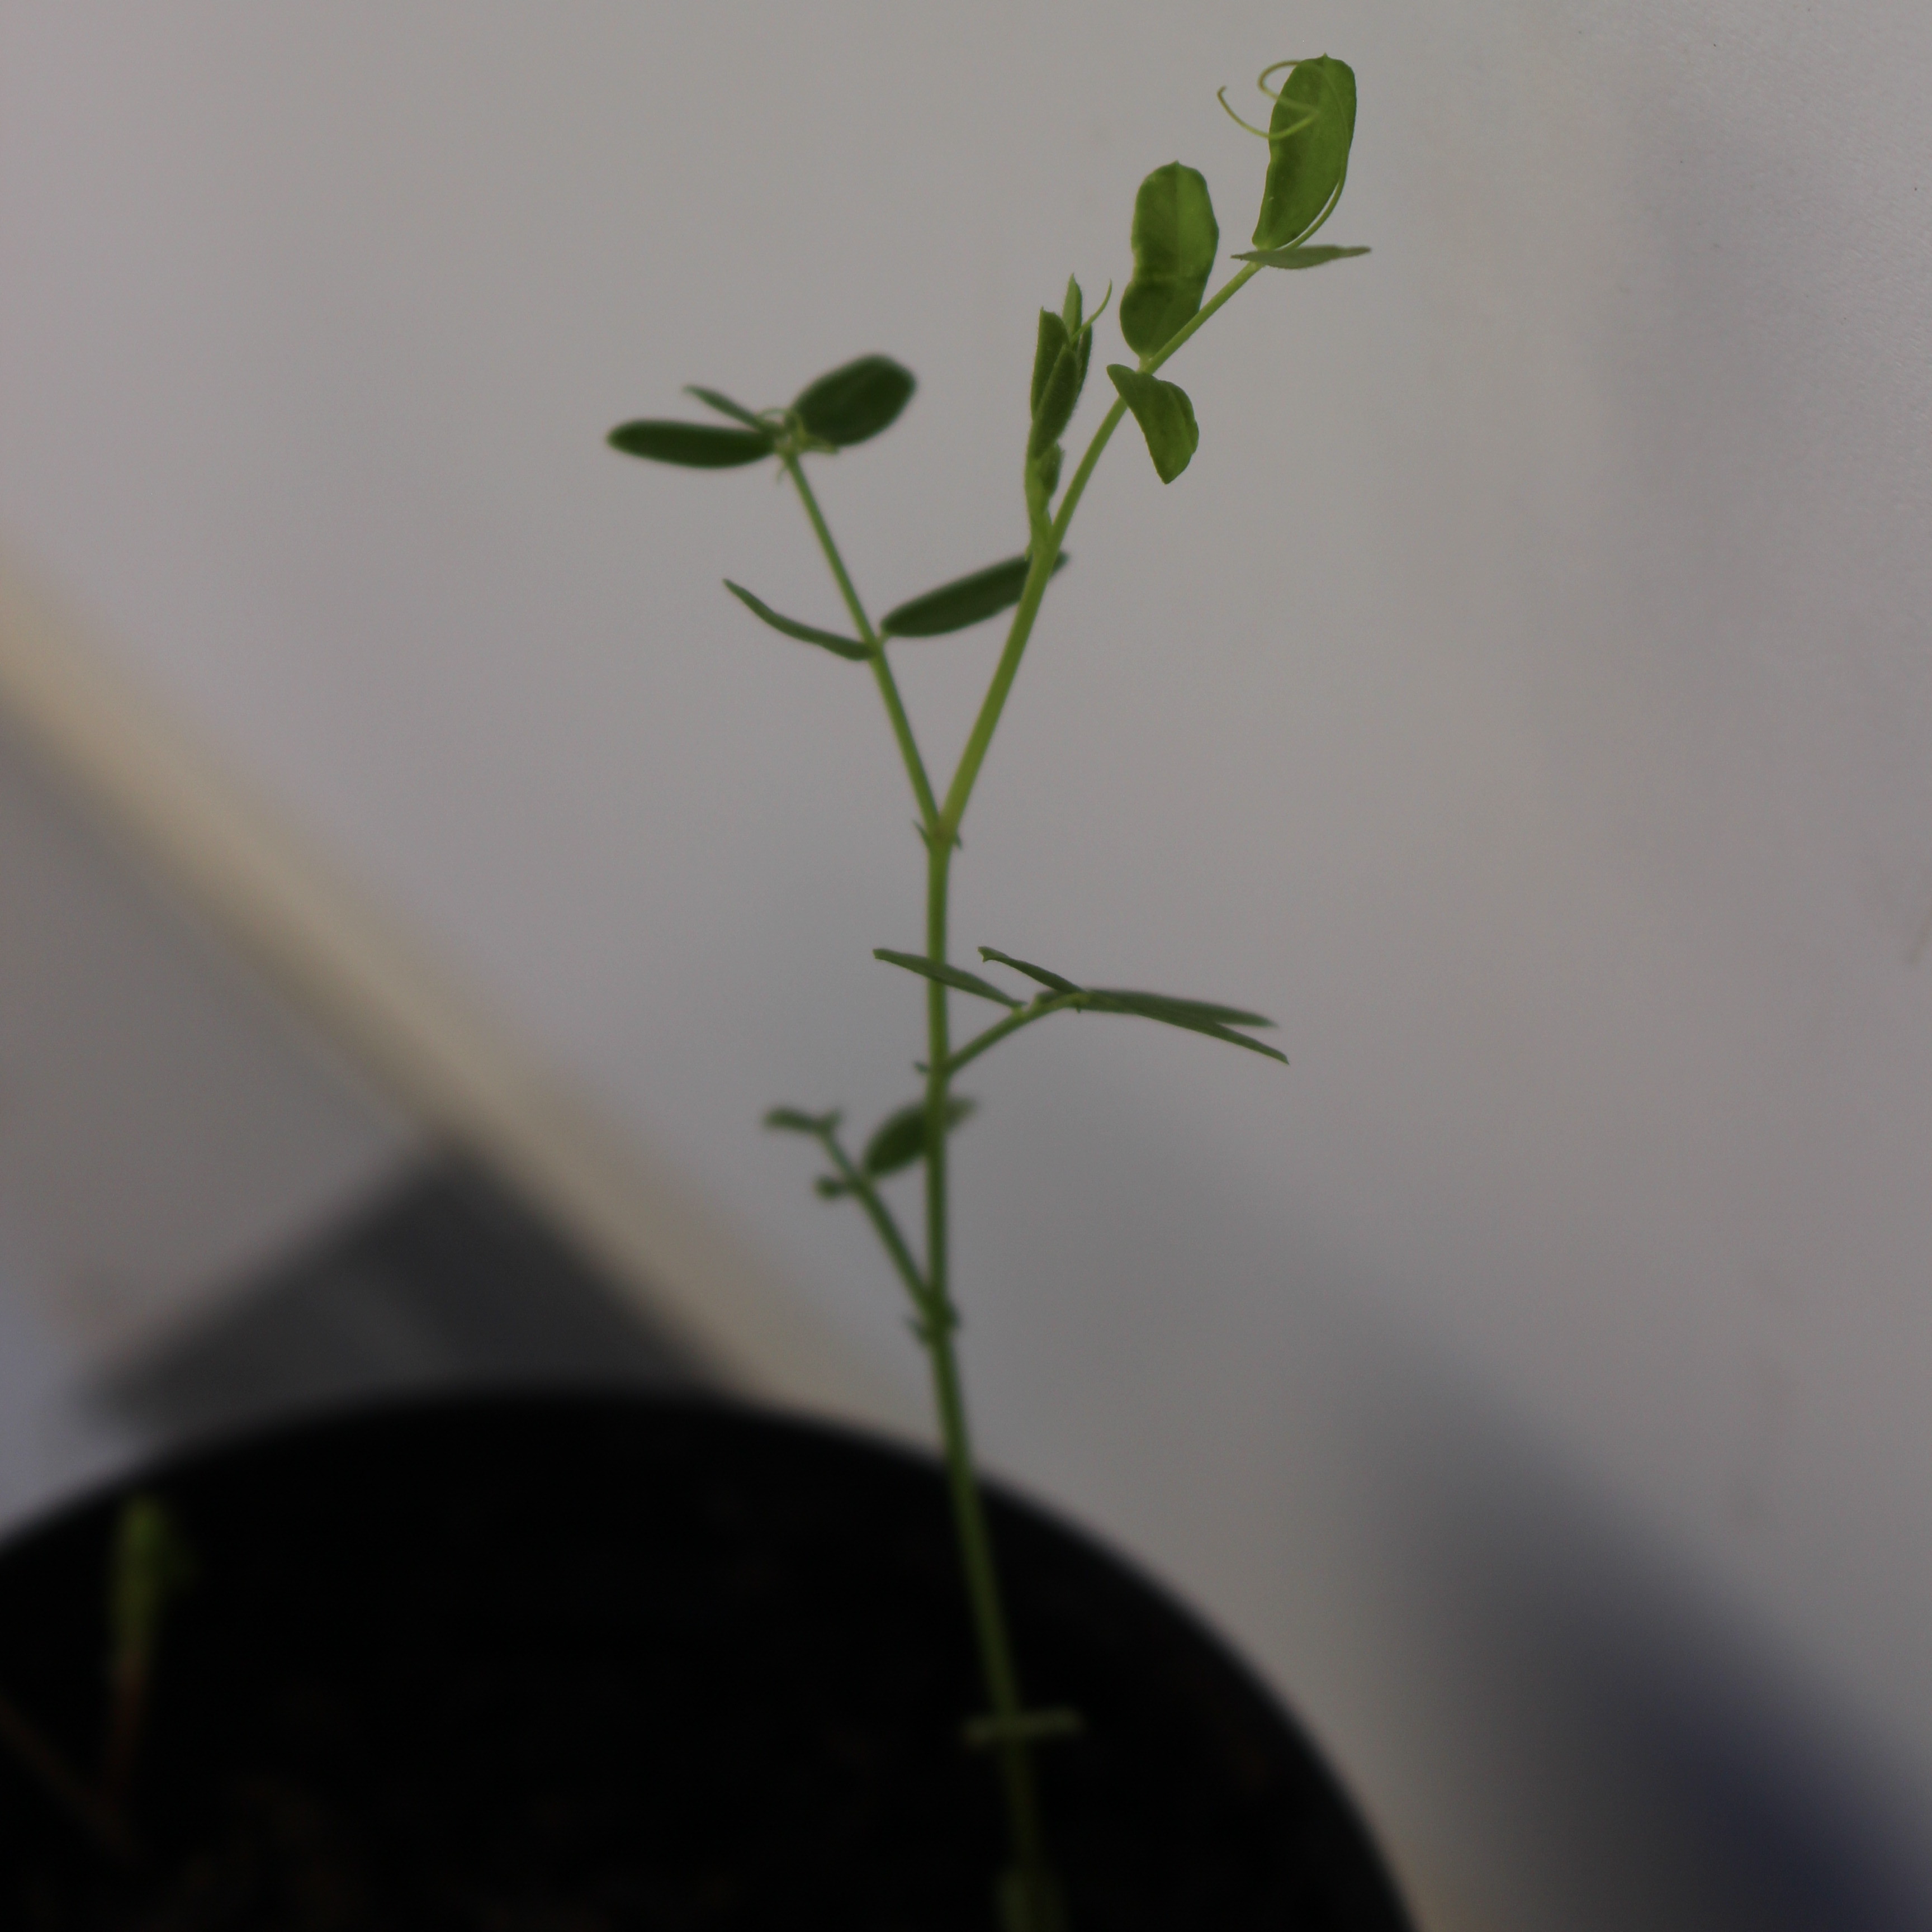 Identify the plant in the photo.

Vicia sativa
